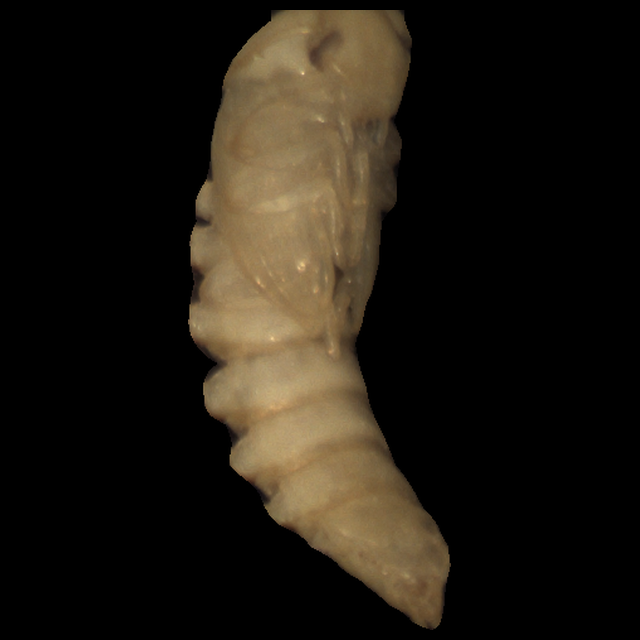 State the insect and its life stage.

mealworm pupa
